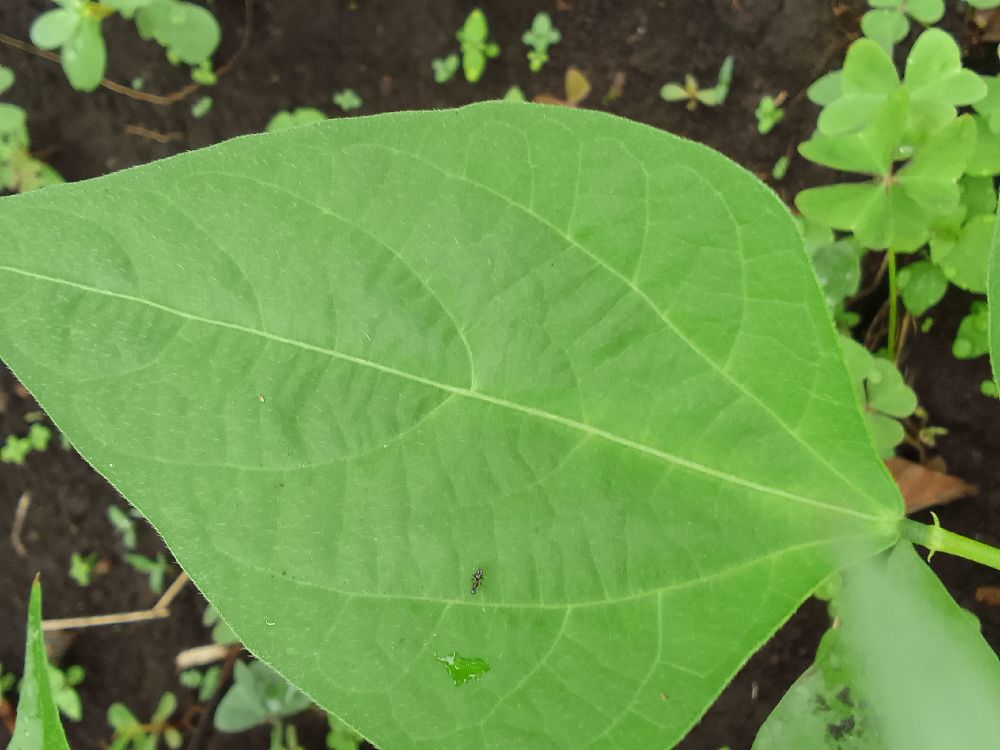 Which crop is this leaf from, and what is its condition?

common bean, healthy
